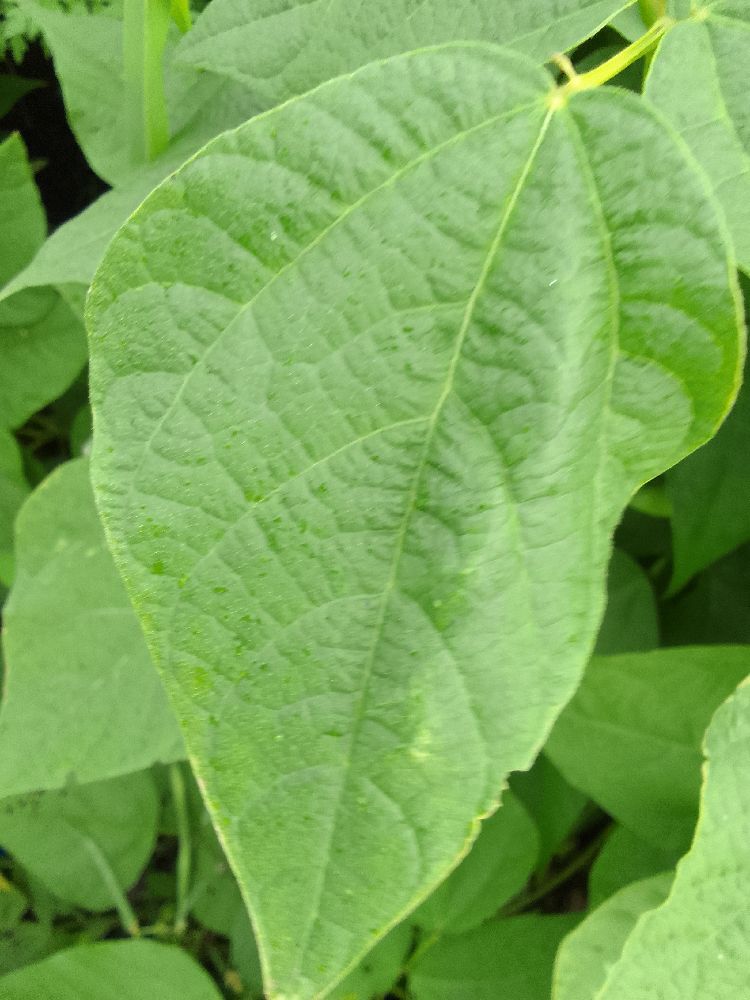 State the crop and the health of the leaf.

common bean, healthy
